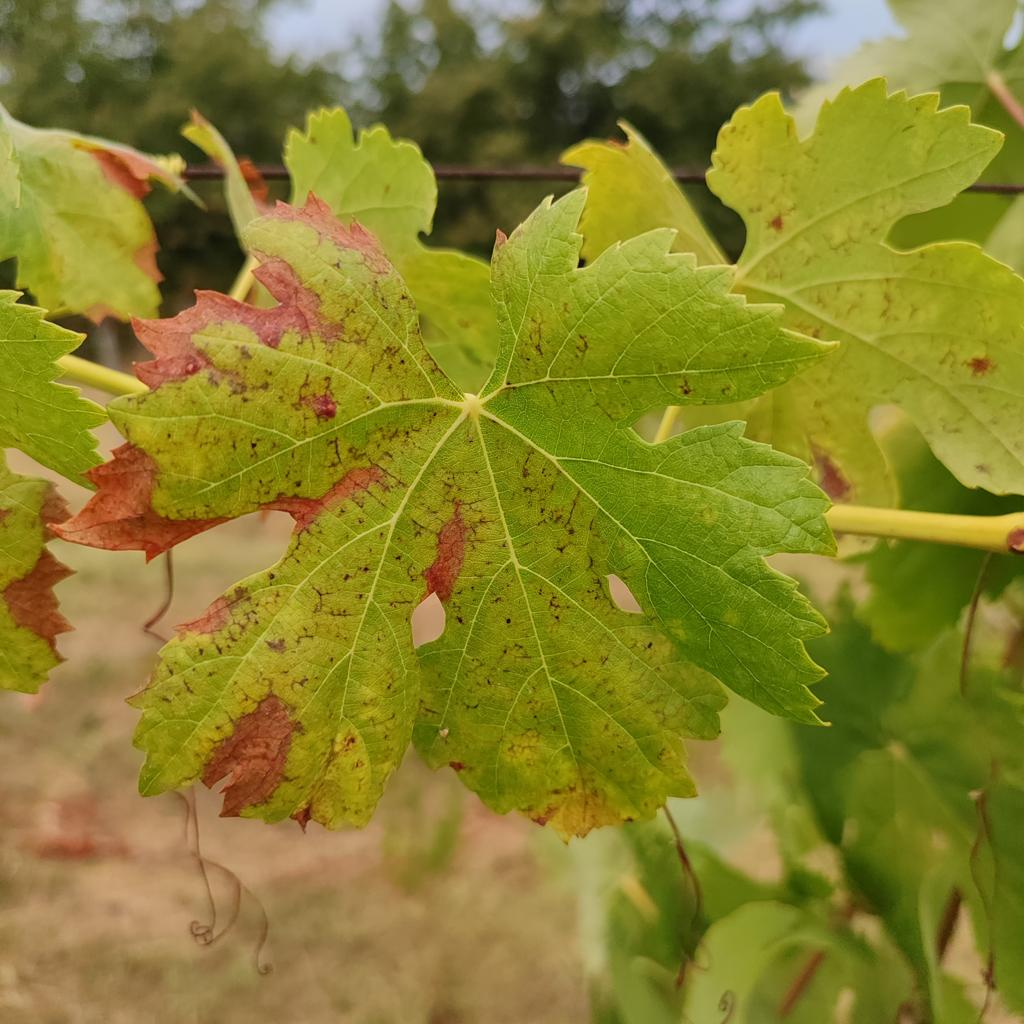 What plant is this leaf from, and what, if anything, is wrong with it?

grapevine, esca complex
